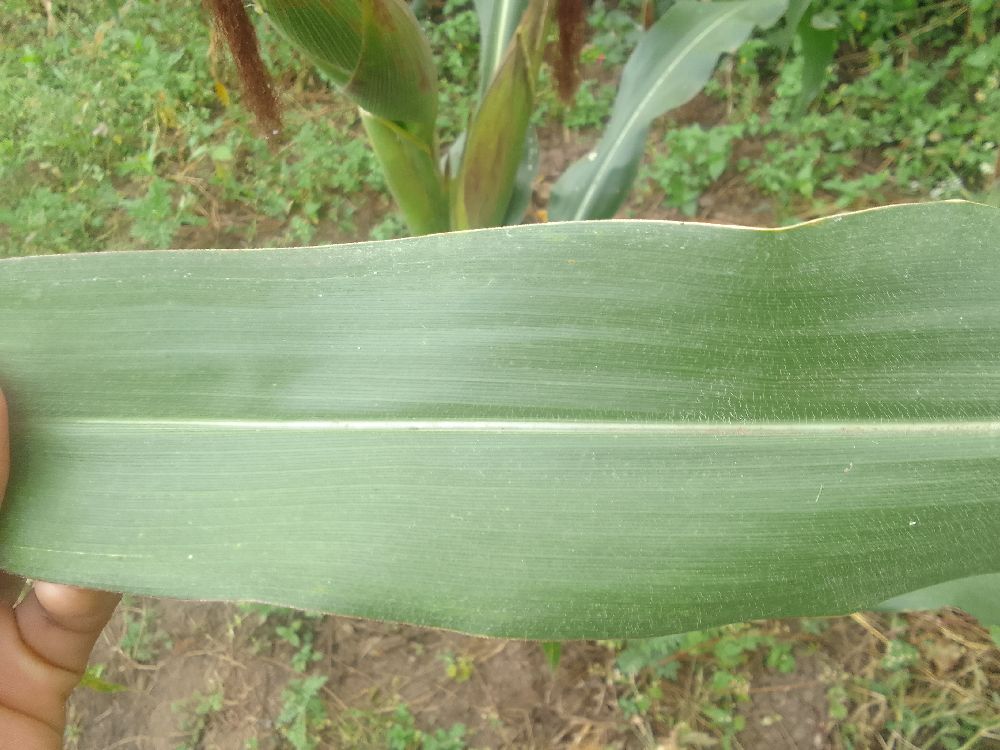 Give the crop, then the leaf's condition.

maize, healthy
